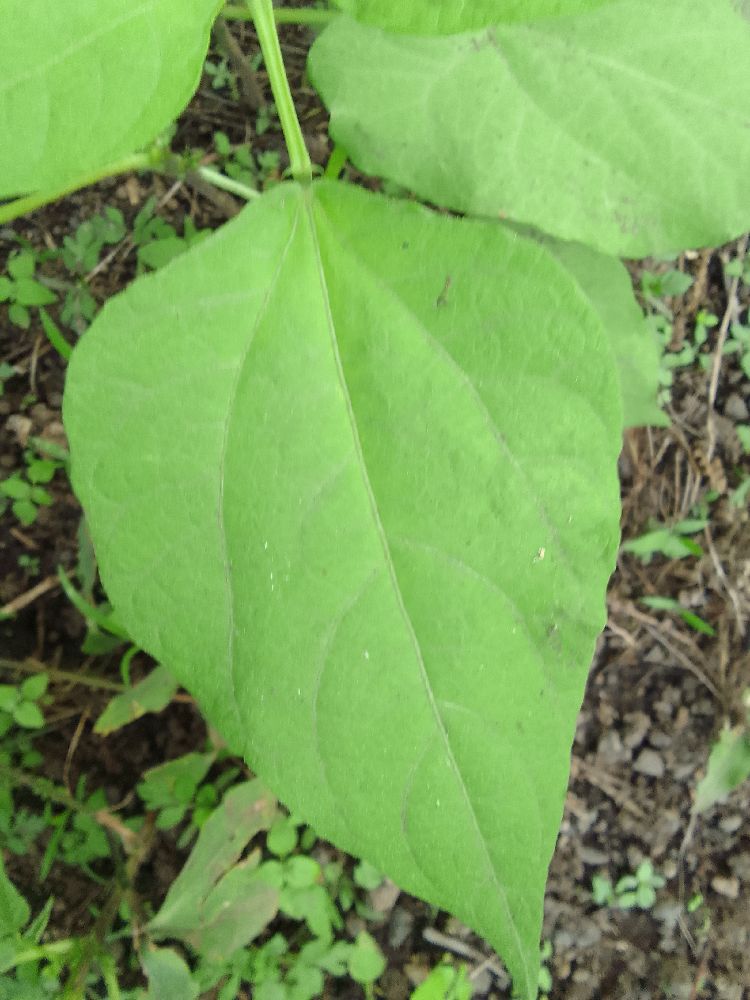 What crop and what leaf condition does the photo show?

common bean, healthy
